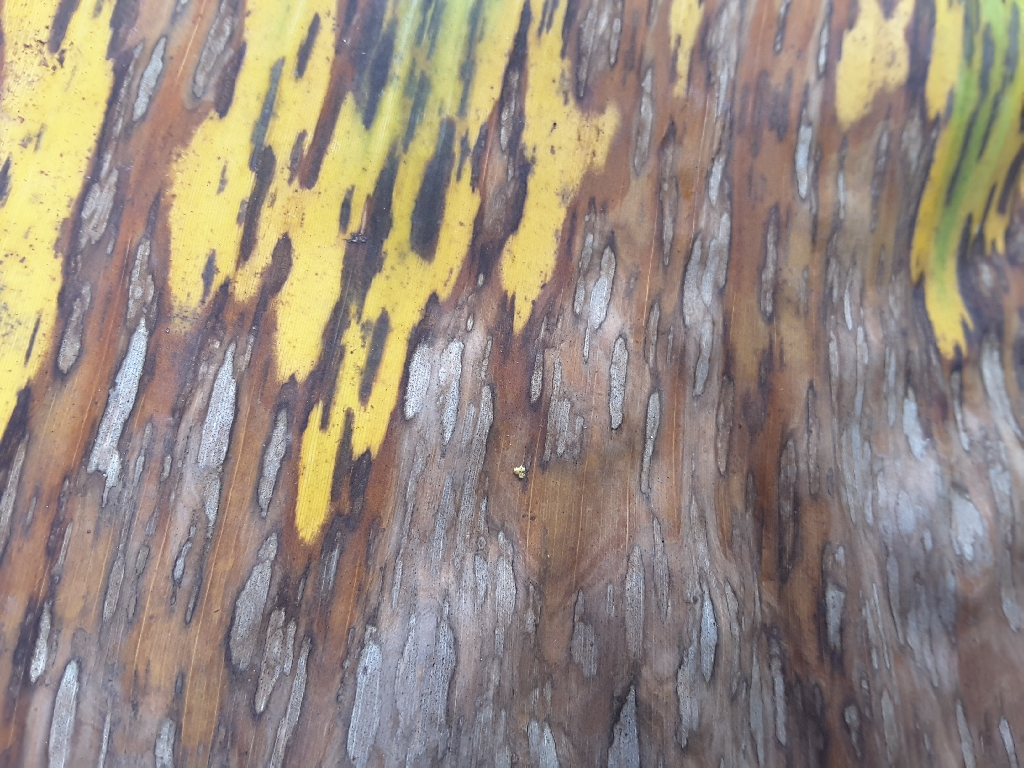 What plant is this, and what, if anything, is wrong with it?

banana, black sigatoka
